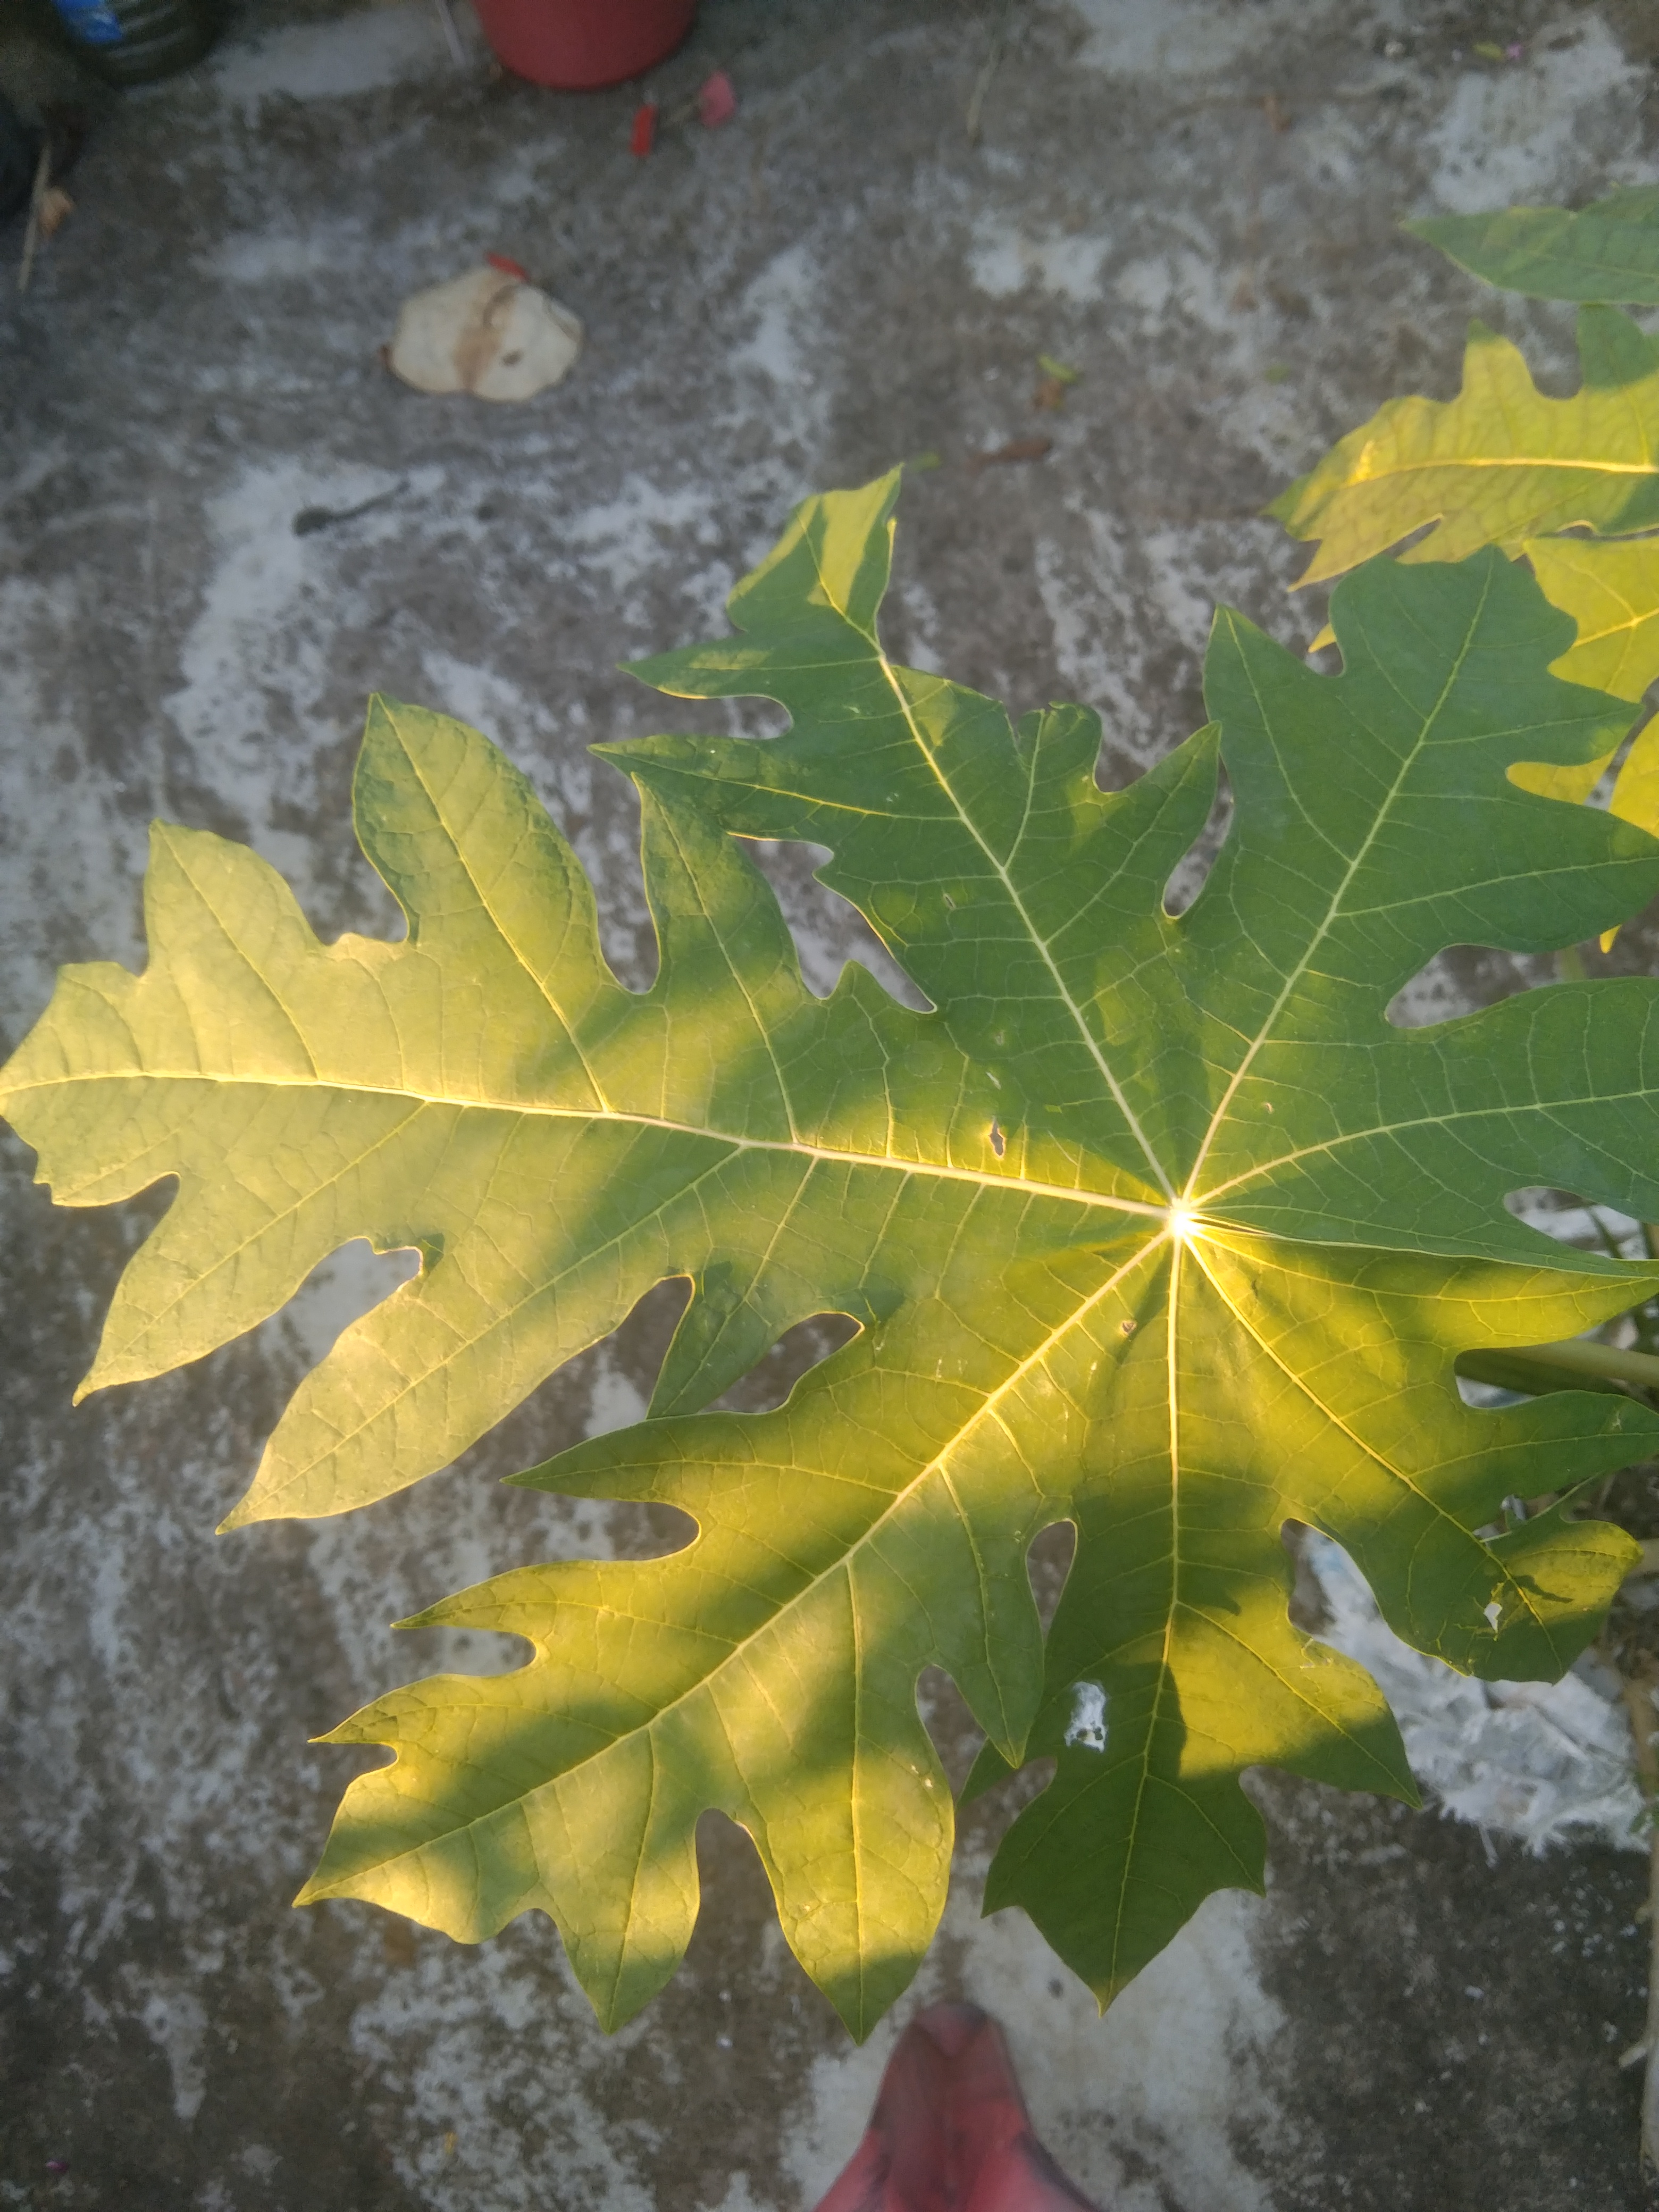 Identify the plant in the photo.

papaya
